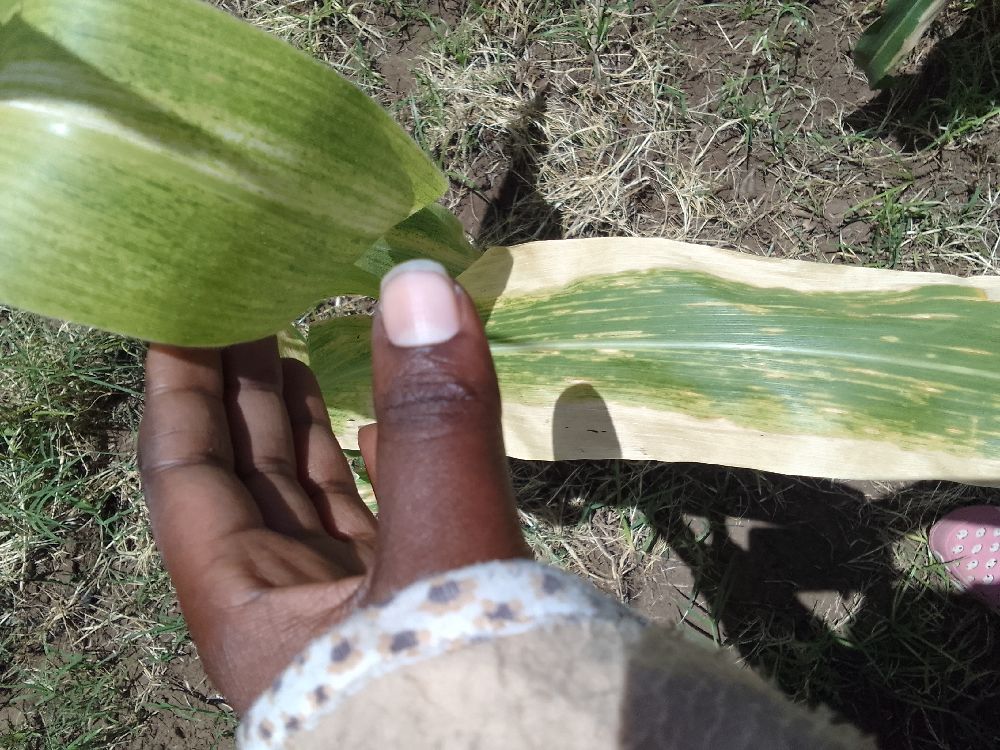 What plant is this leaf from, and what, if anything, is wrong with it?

maize, maize lethal necrosis
